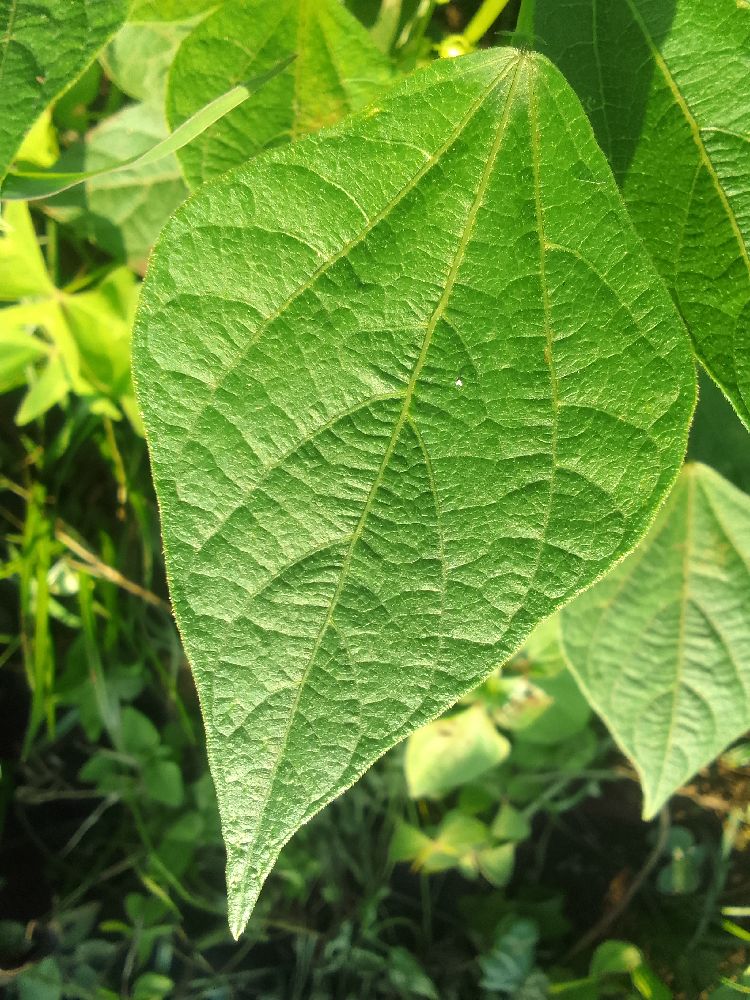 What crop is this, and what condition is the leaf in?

common bean, healthy
